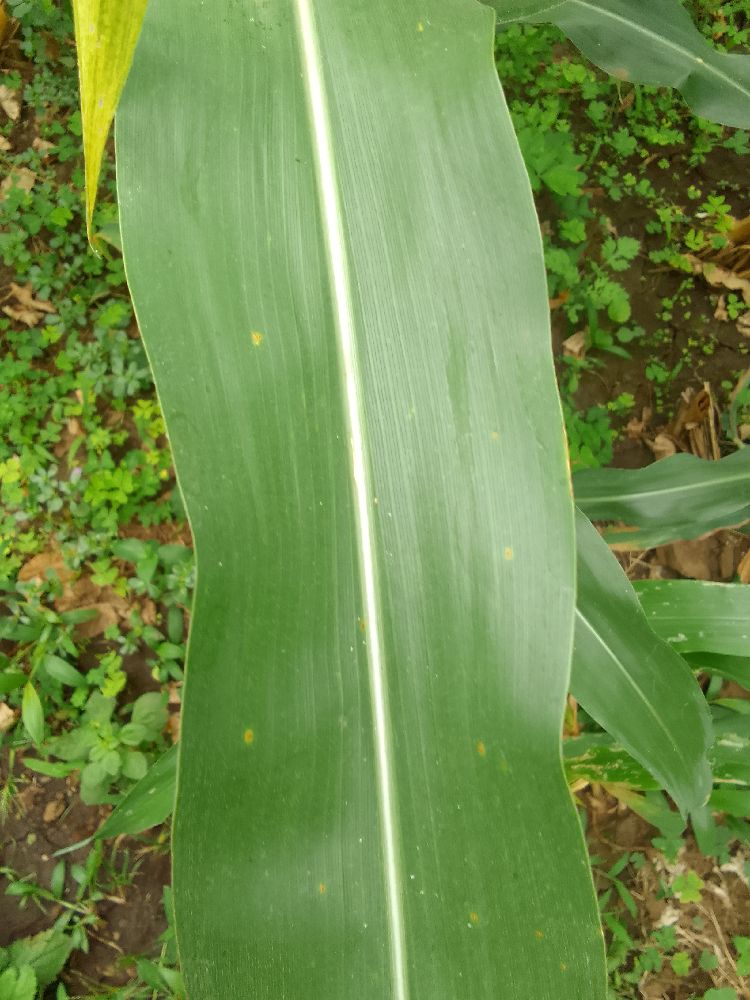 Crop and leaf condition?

maize, healthy
